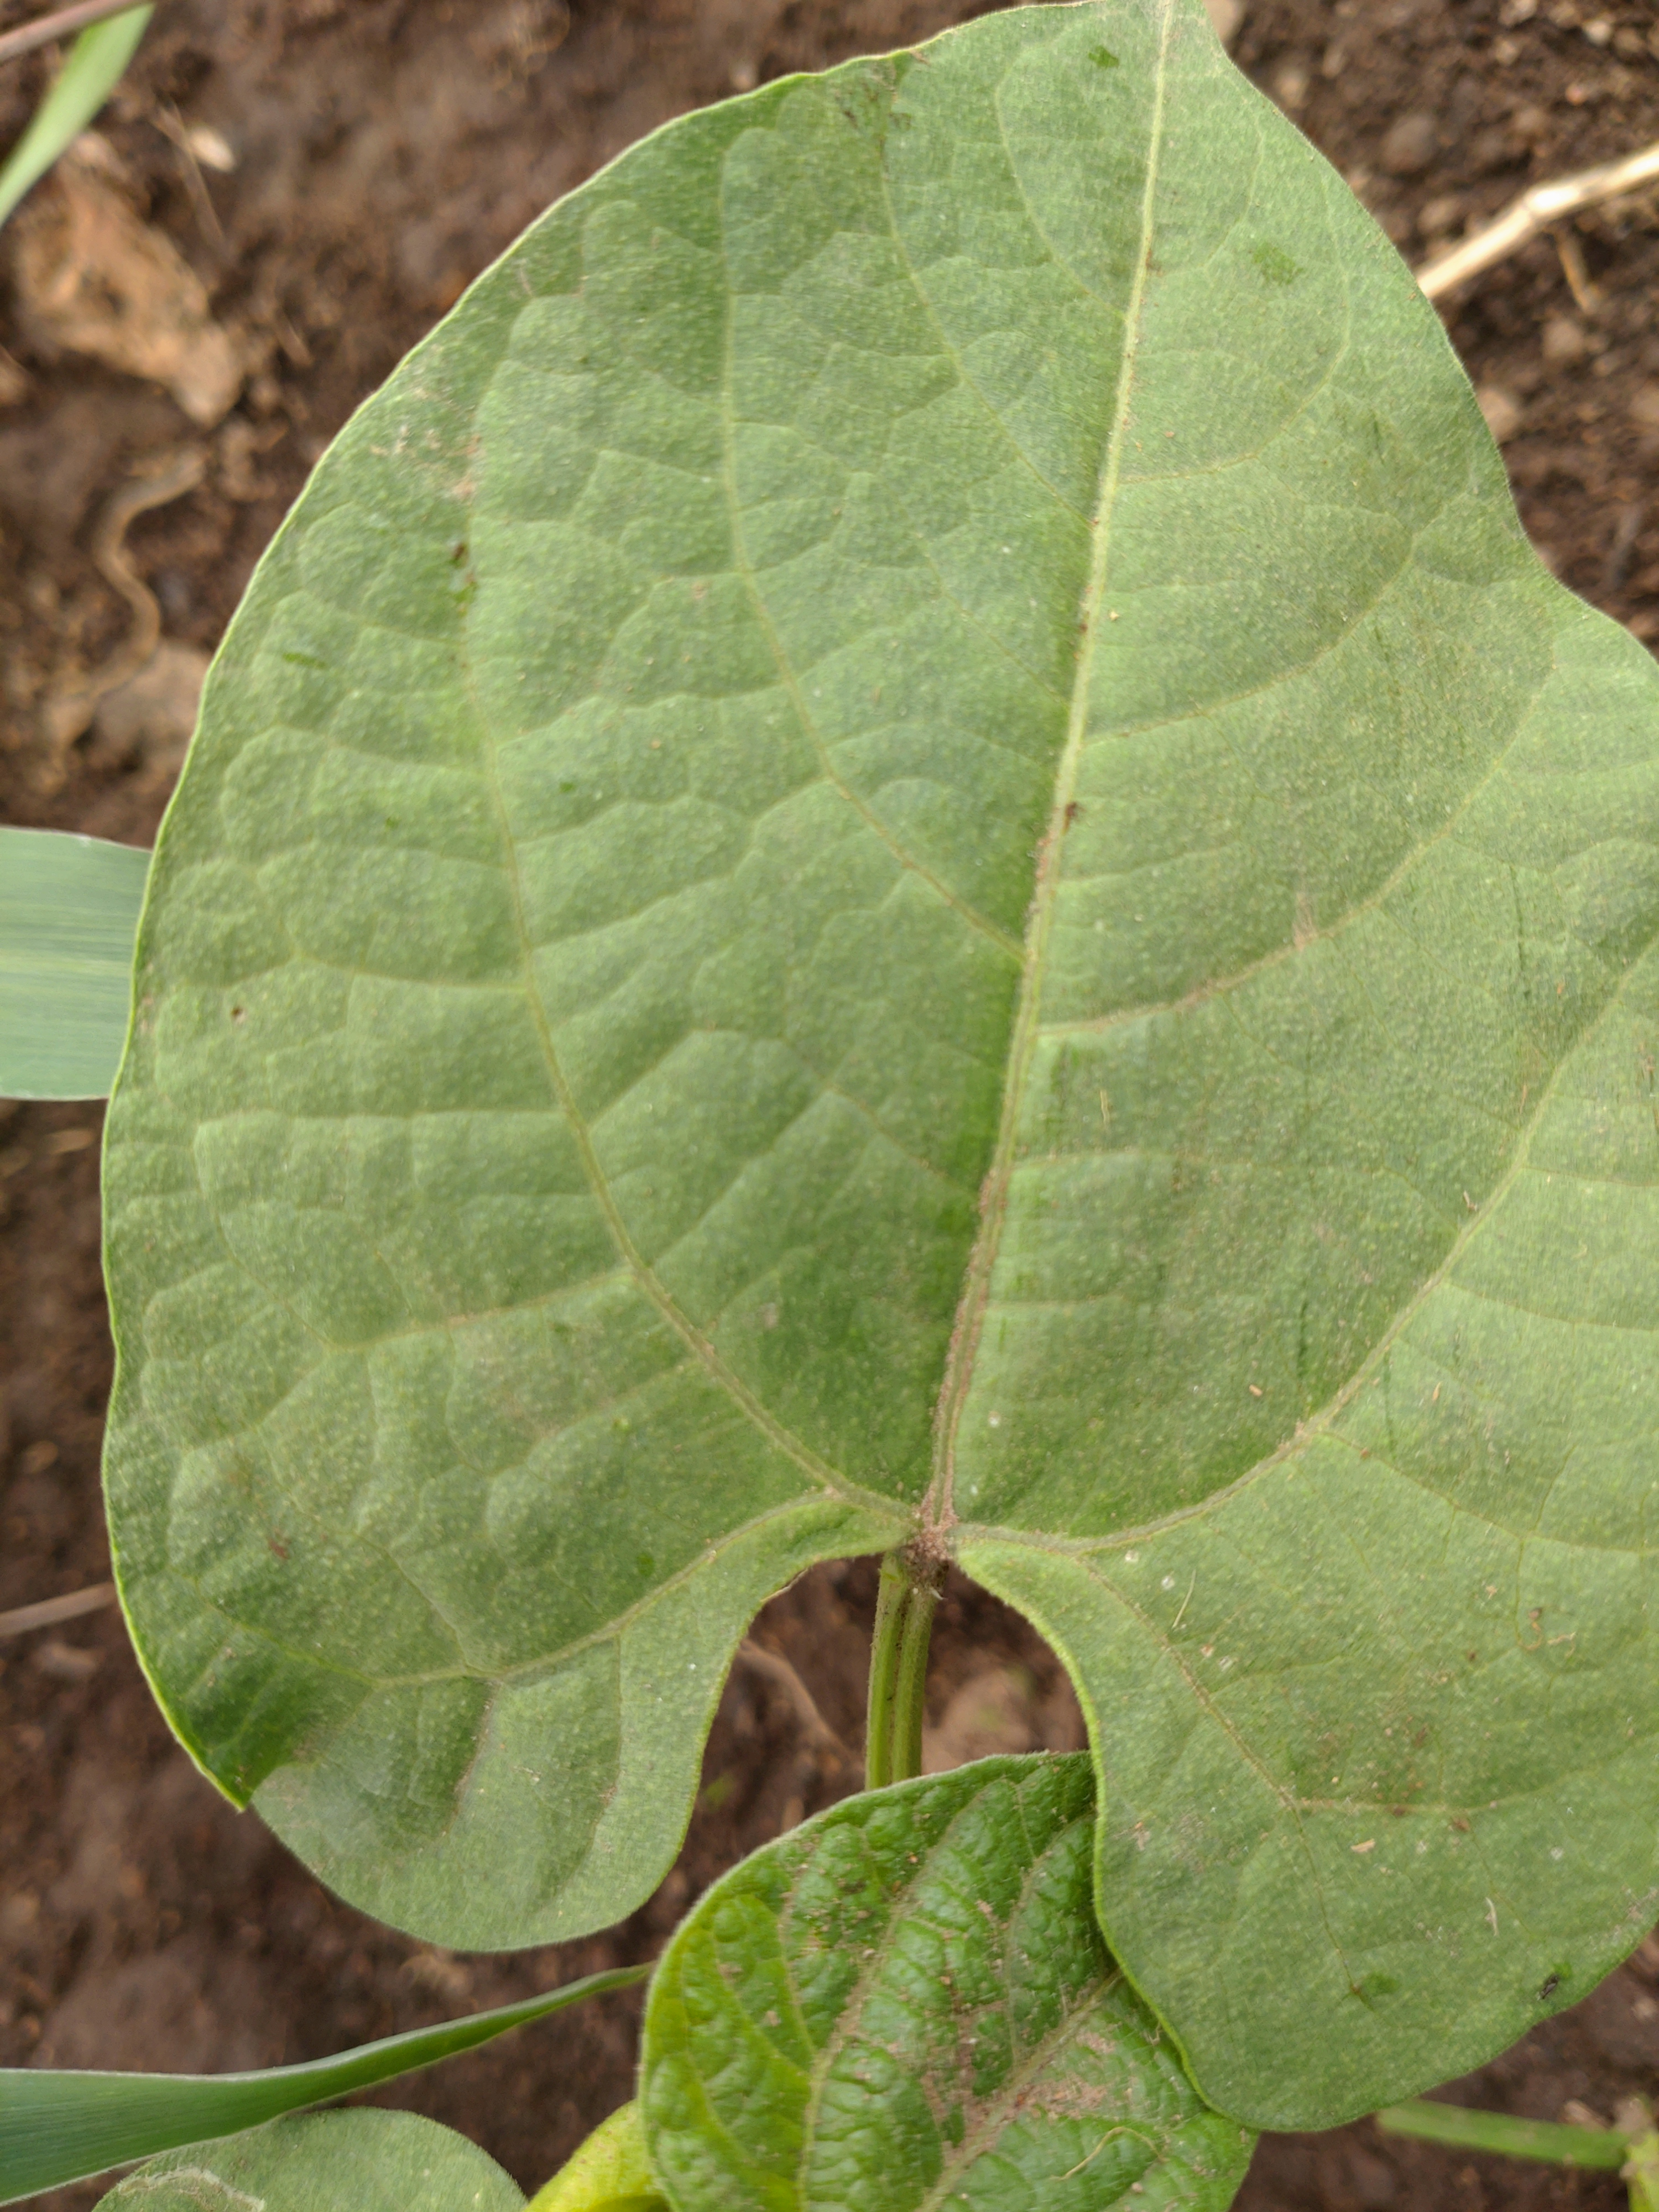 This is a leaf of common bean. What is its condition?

healthy
